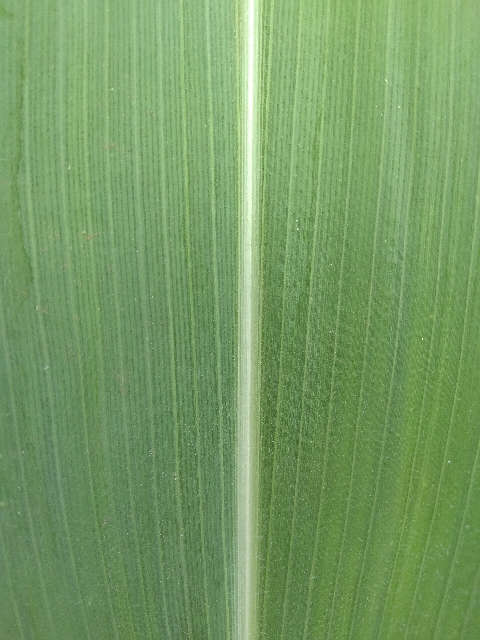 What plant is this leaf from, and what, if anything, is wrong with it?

maize, healthy
